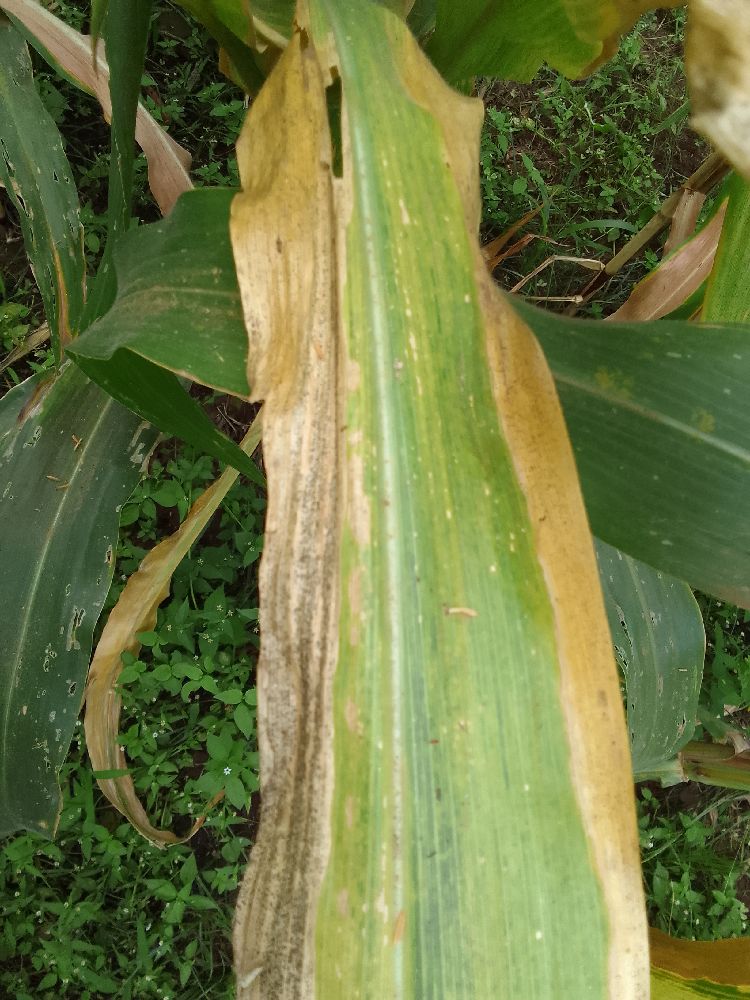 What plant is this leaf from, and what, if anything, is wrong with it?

maize, maize lethal necrosis
